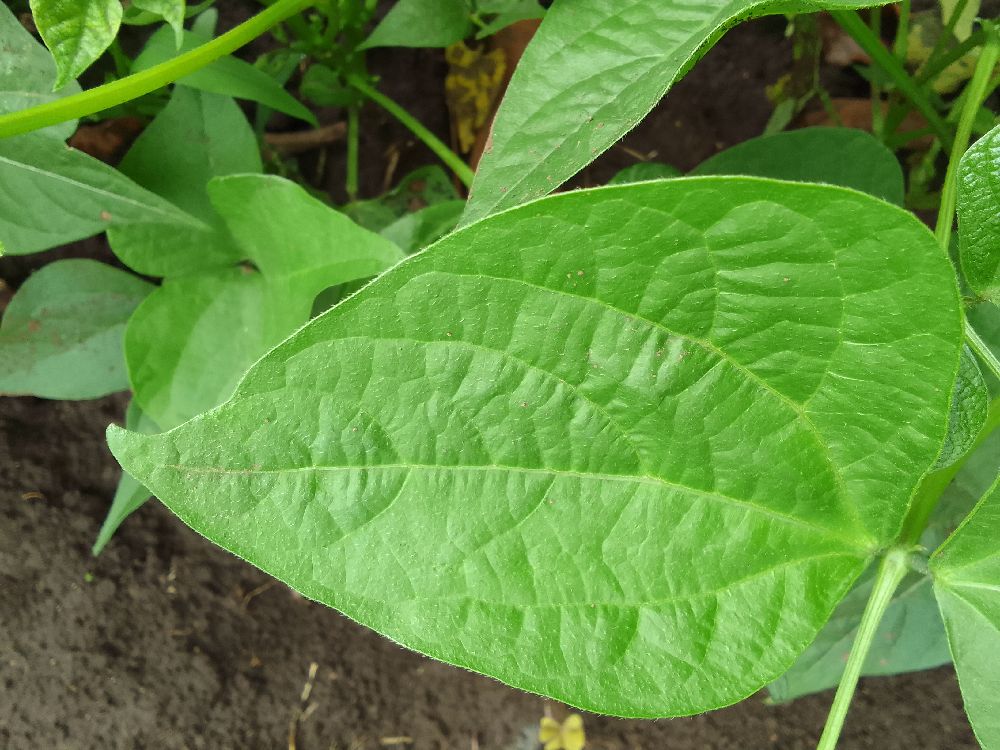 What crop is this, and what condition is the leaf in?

common bean, healthy
